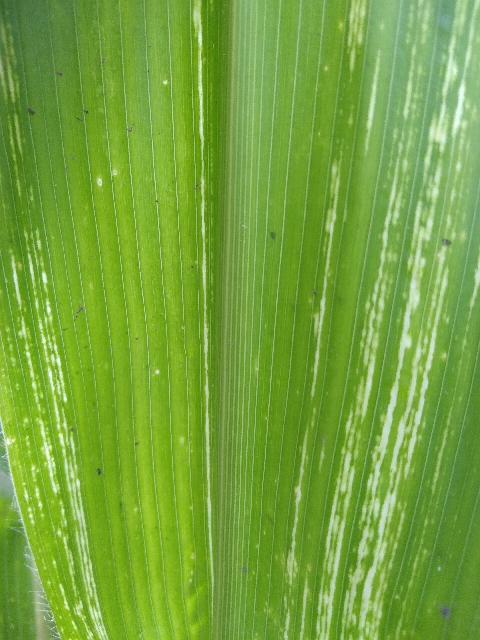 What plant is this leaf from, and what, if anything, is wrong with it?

maize, maize streak virus
